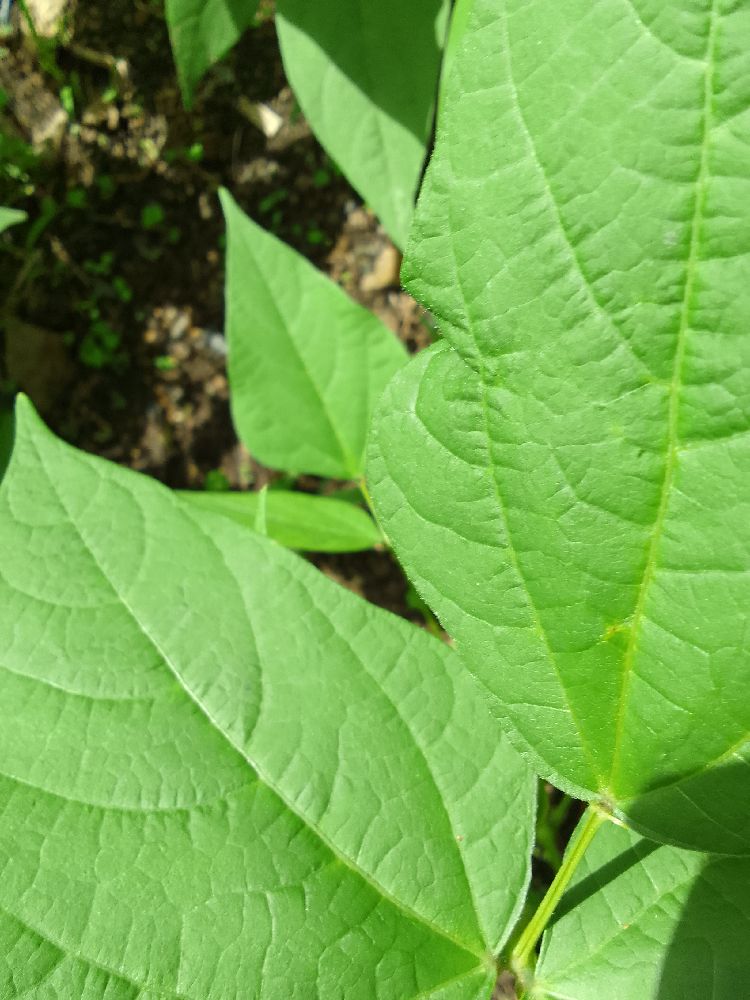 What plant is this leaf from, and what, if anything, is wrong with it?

common bean, healthy
